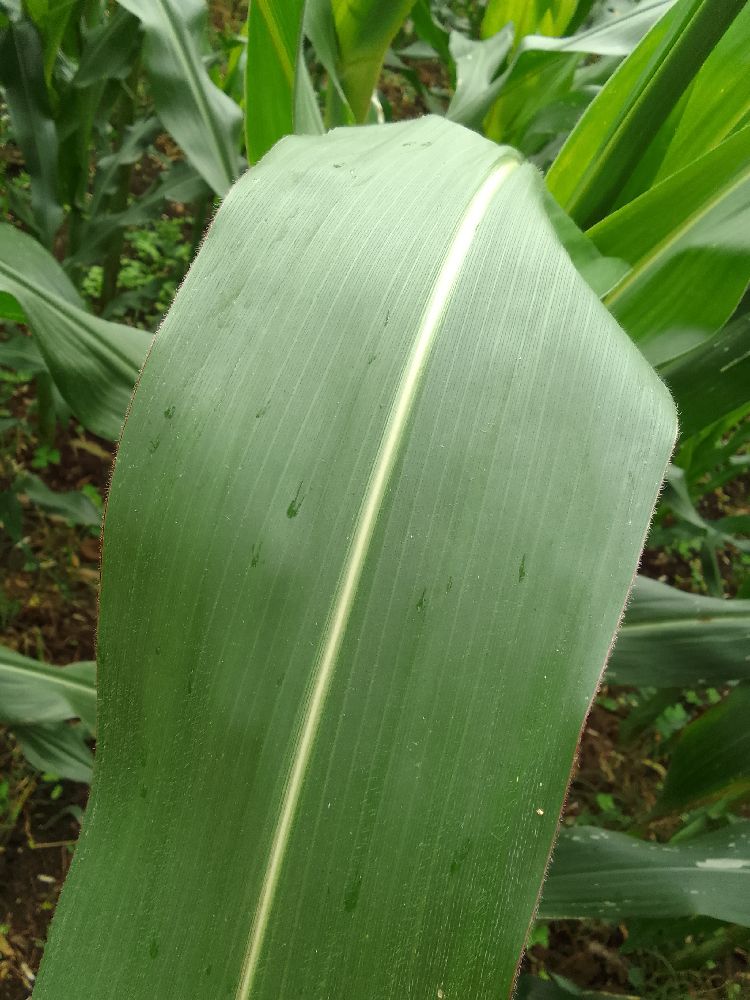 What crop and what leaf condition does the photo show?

maize, healthy
